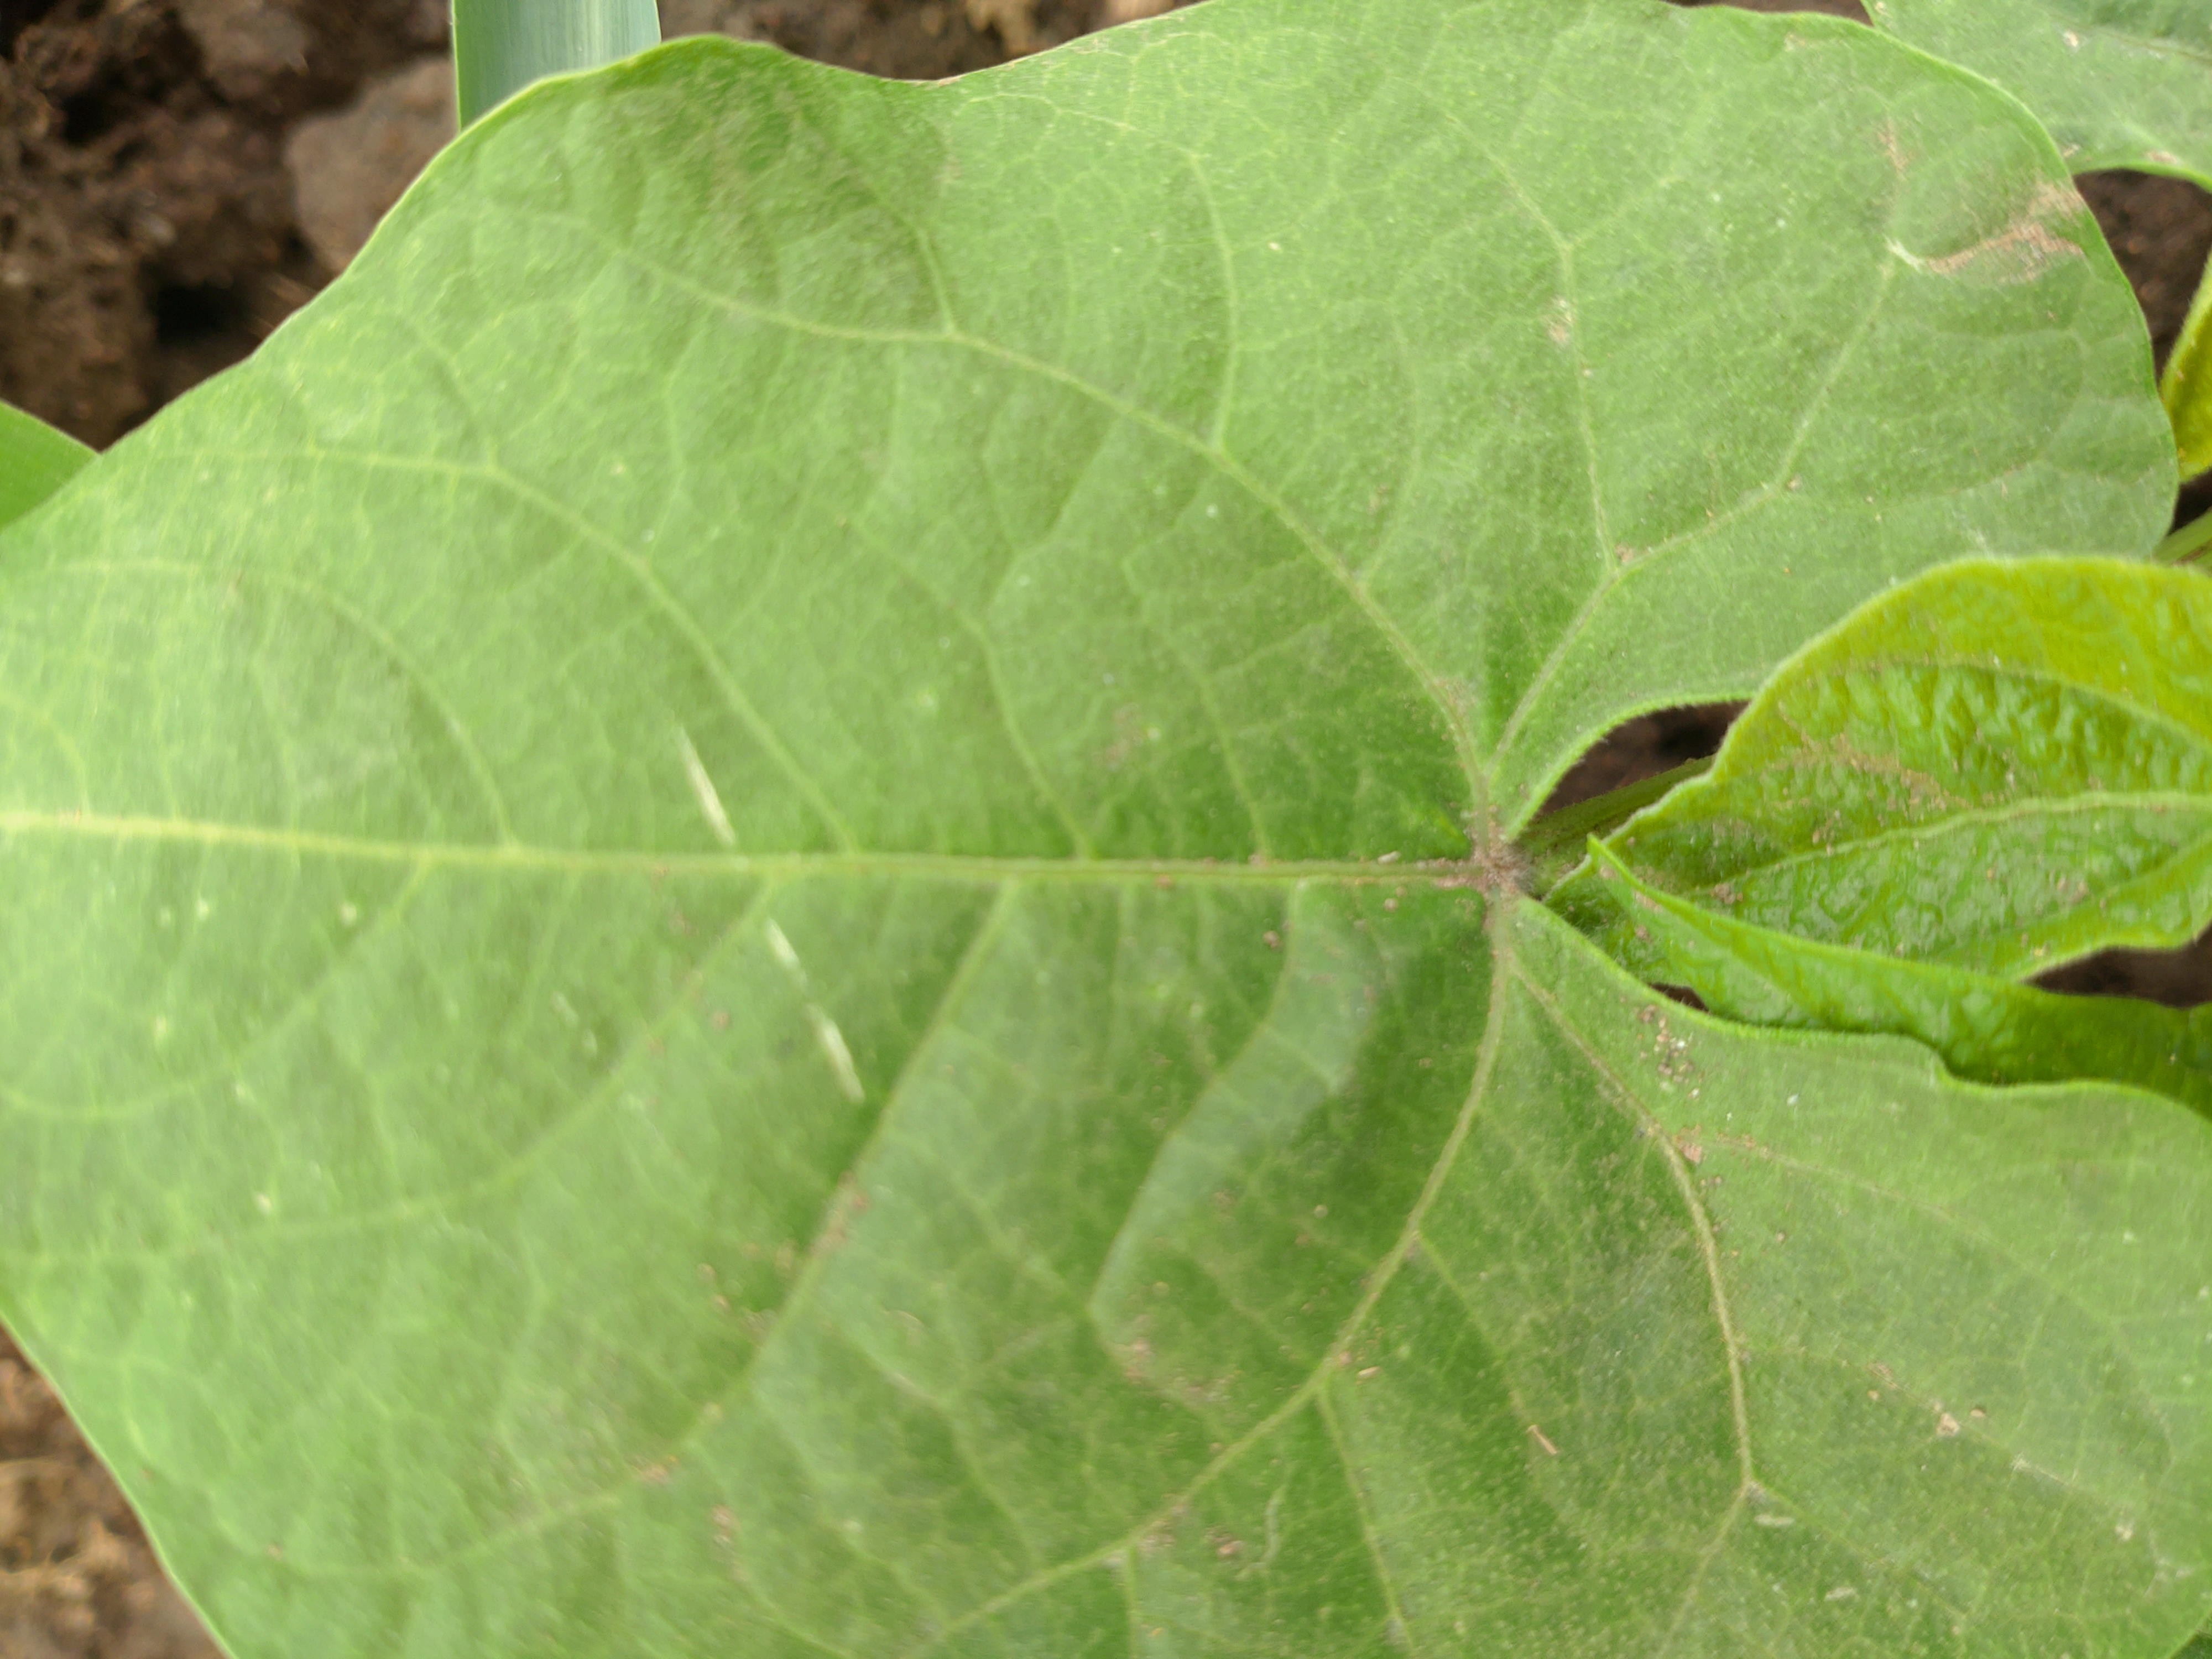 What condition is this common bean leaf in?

healthy
